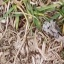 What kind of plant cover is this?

grass
